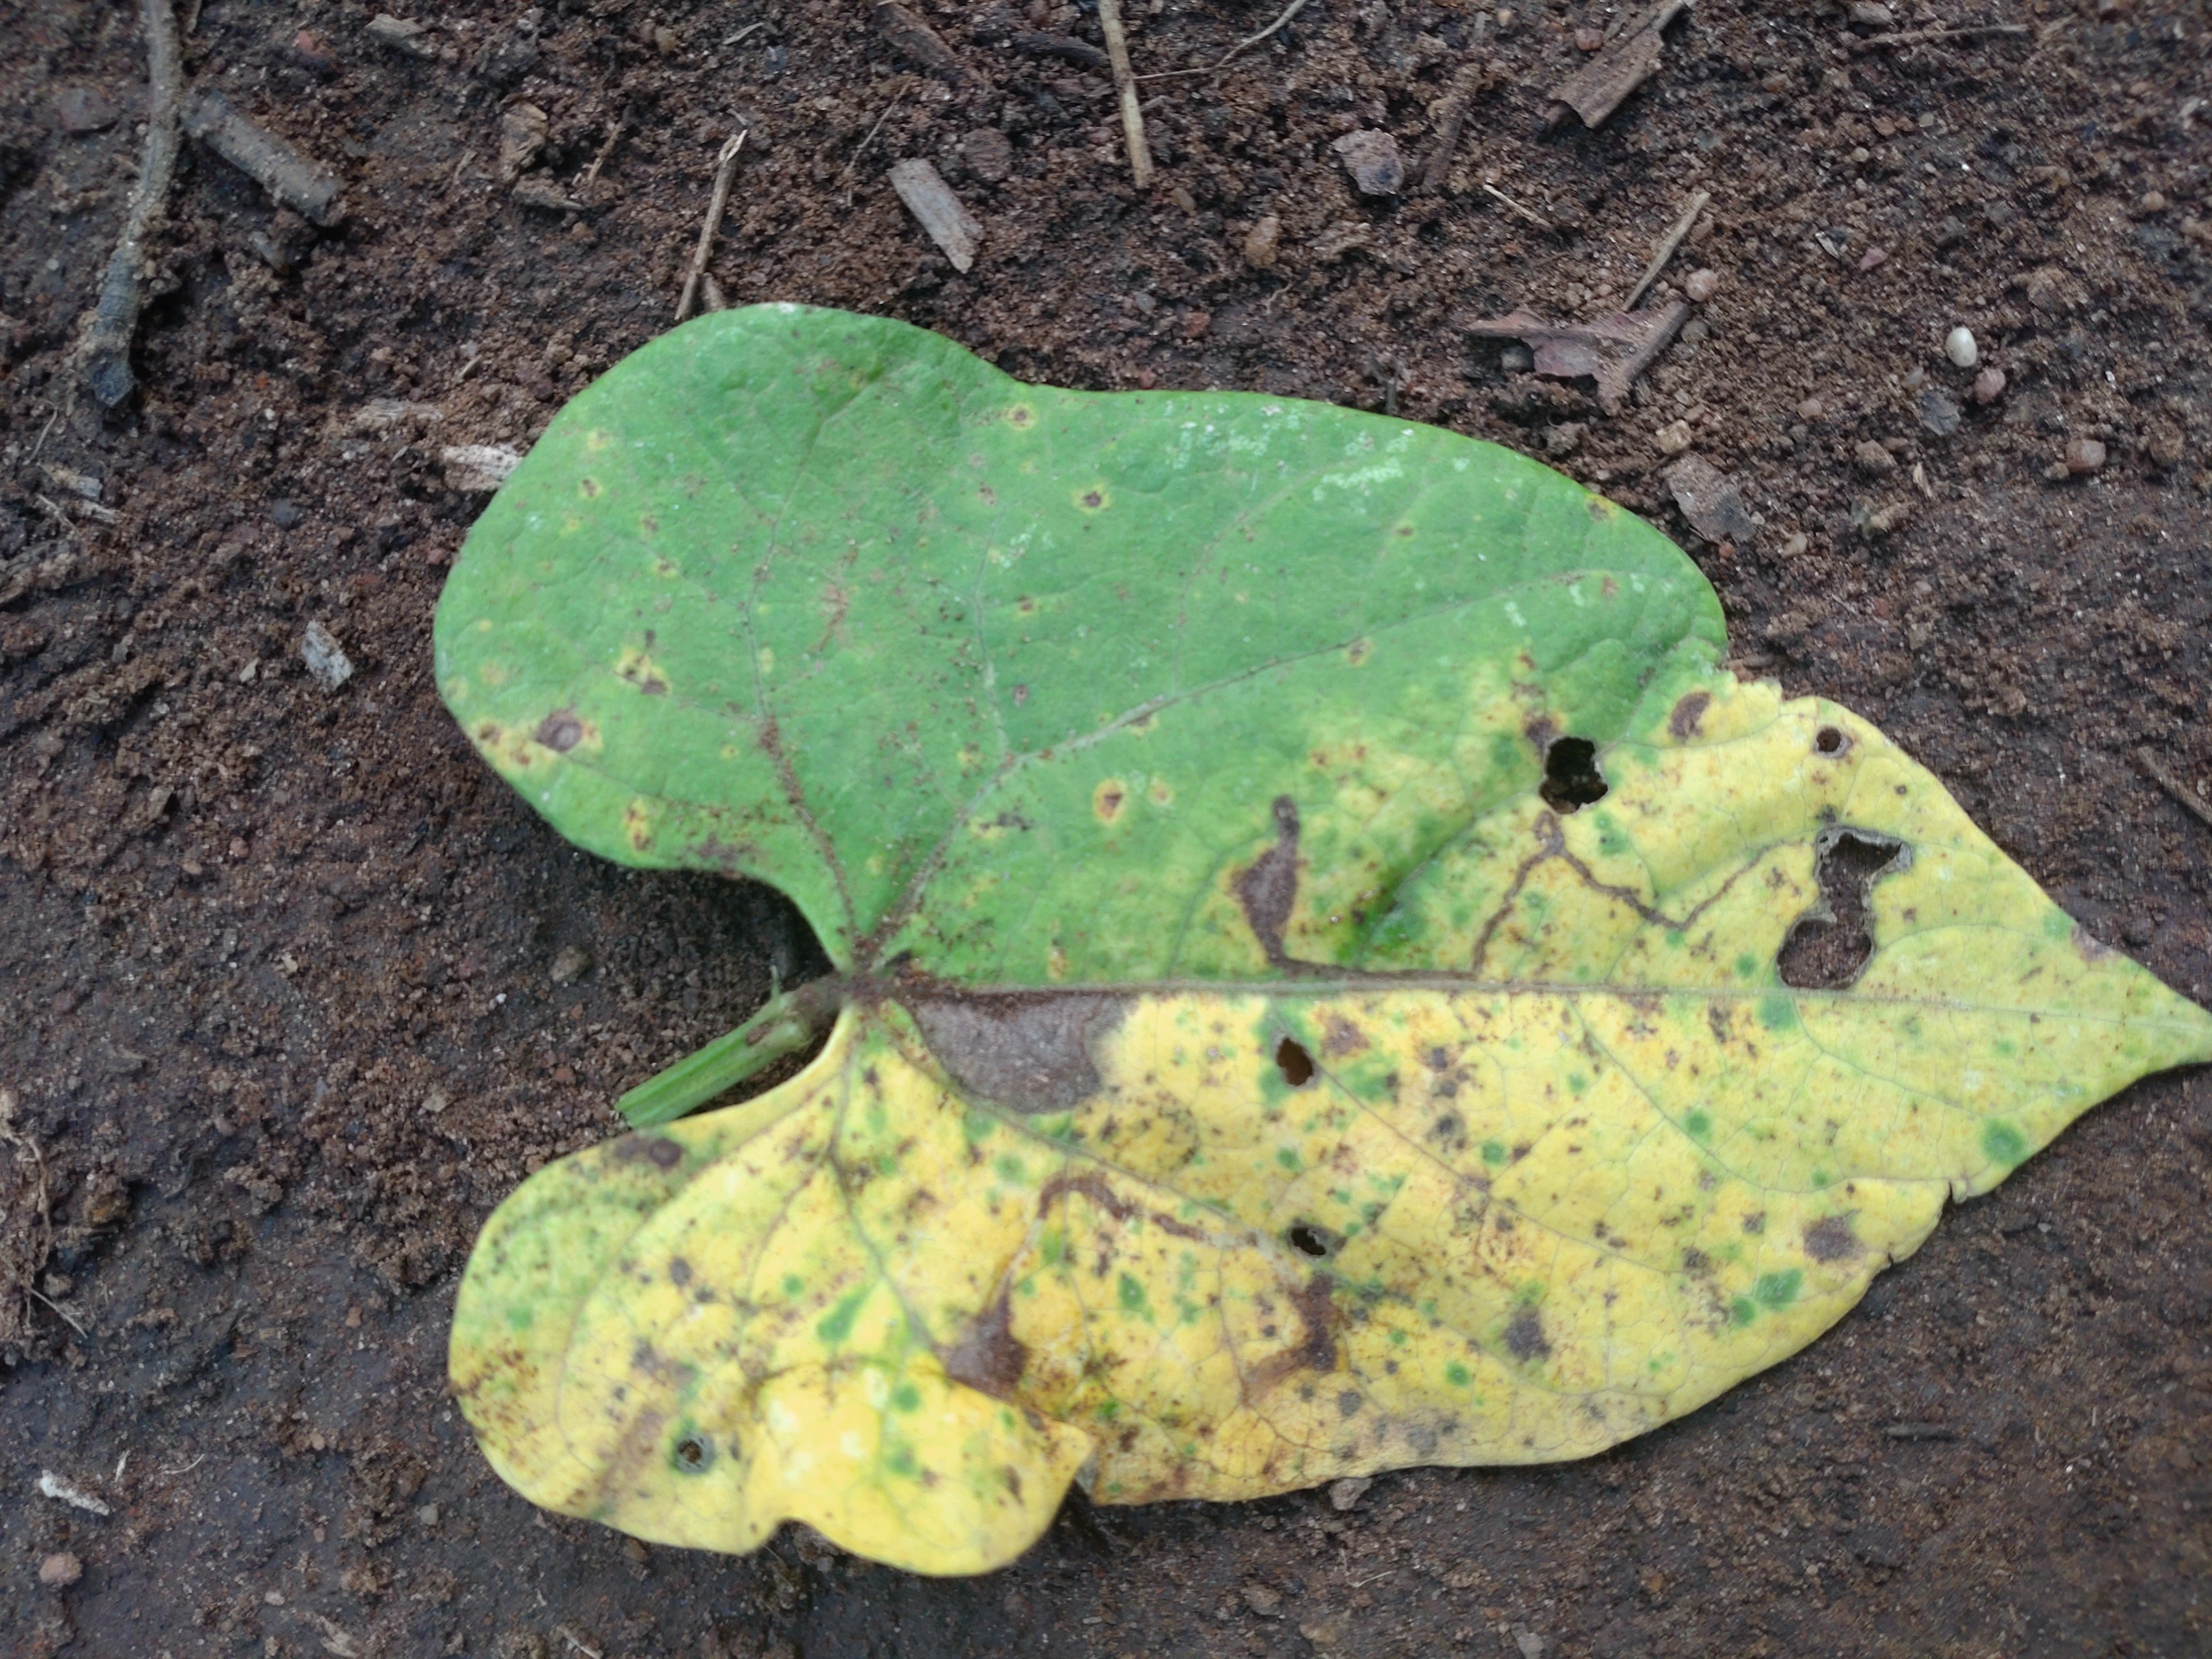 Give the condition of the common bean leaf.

anthracnose
